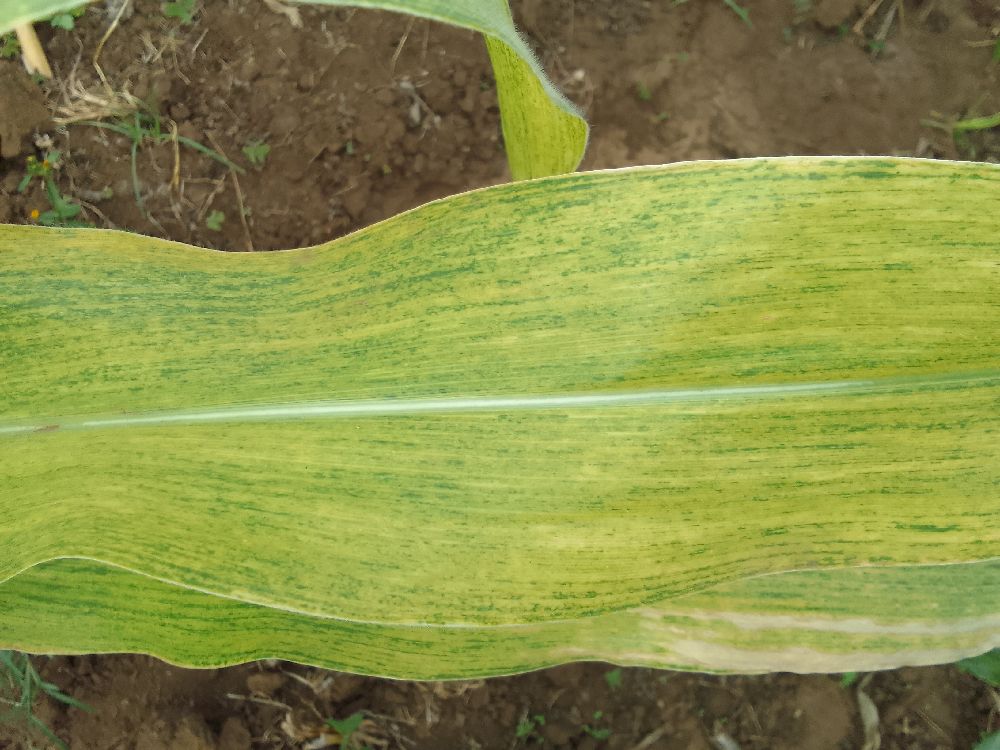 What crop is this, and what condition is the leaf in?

maize, maize lethal necrosis
